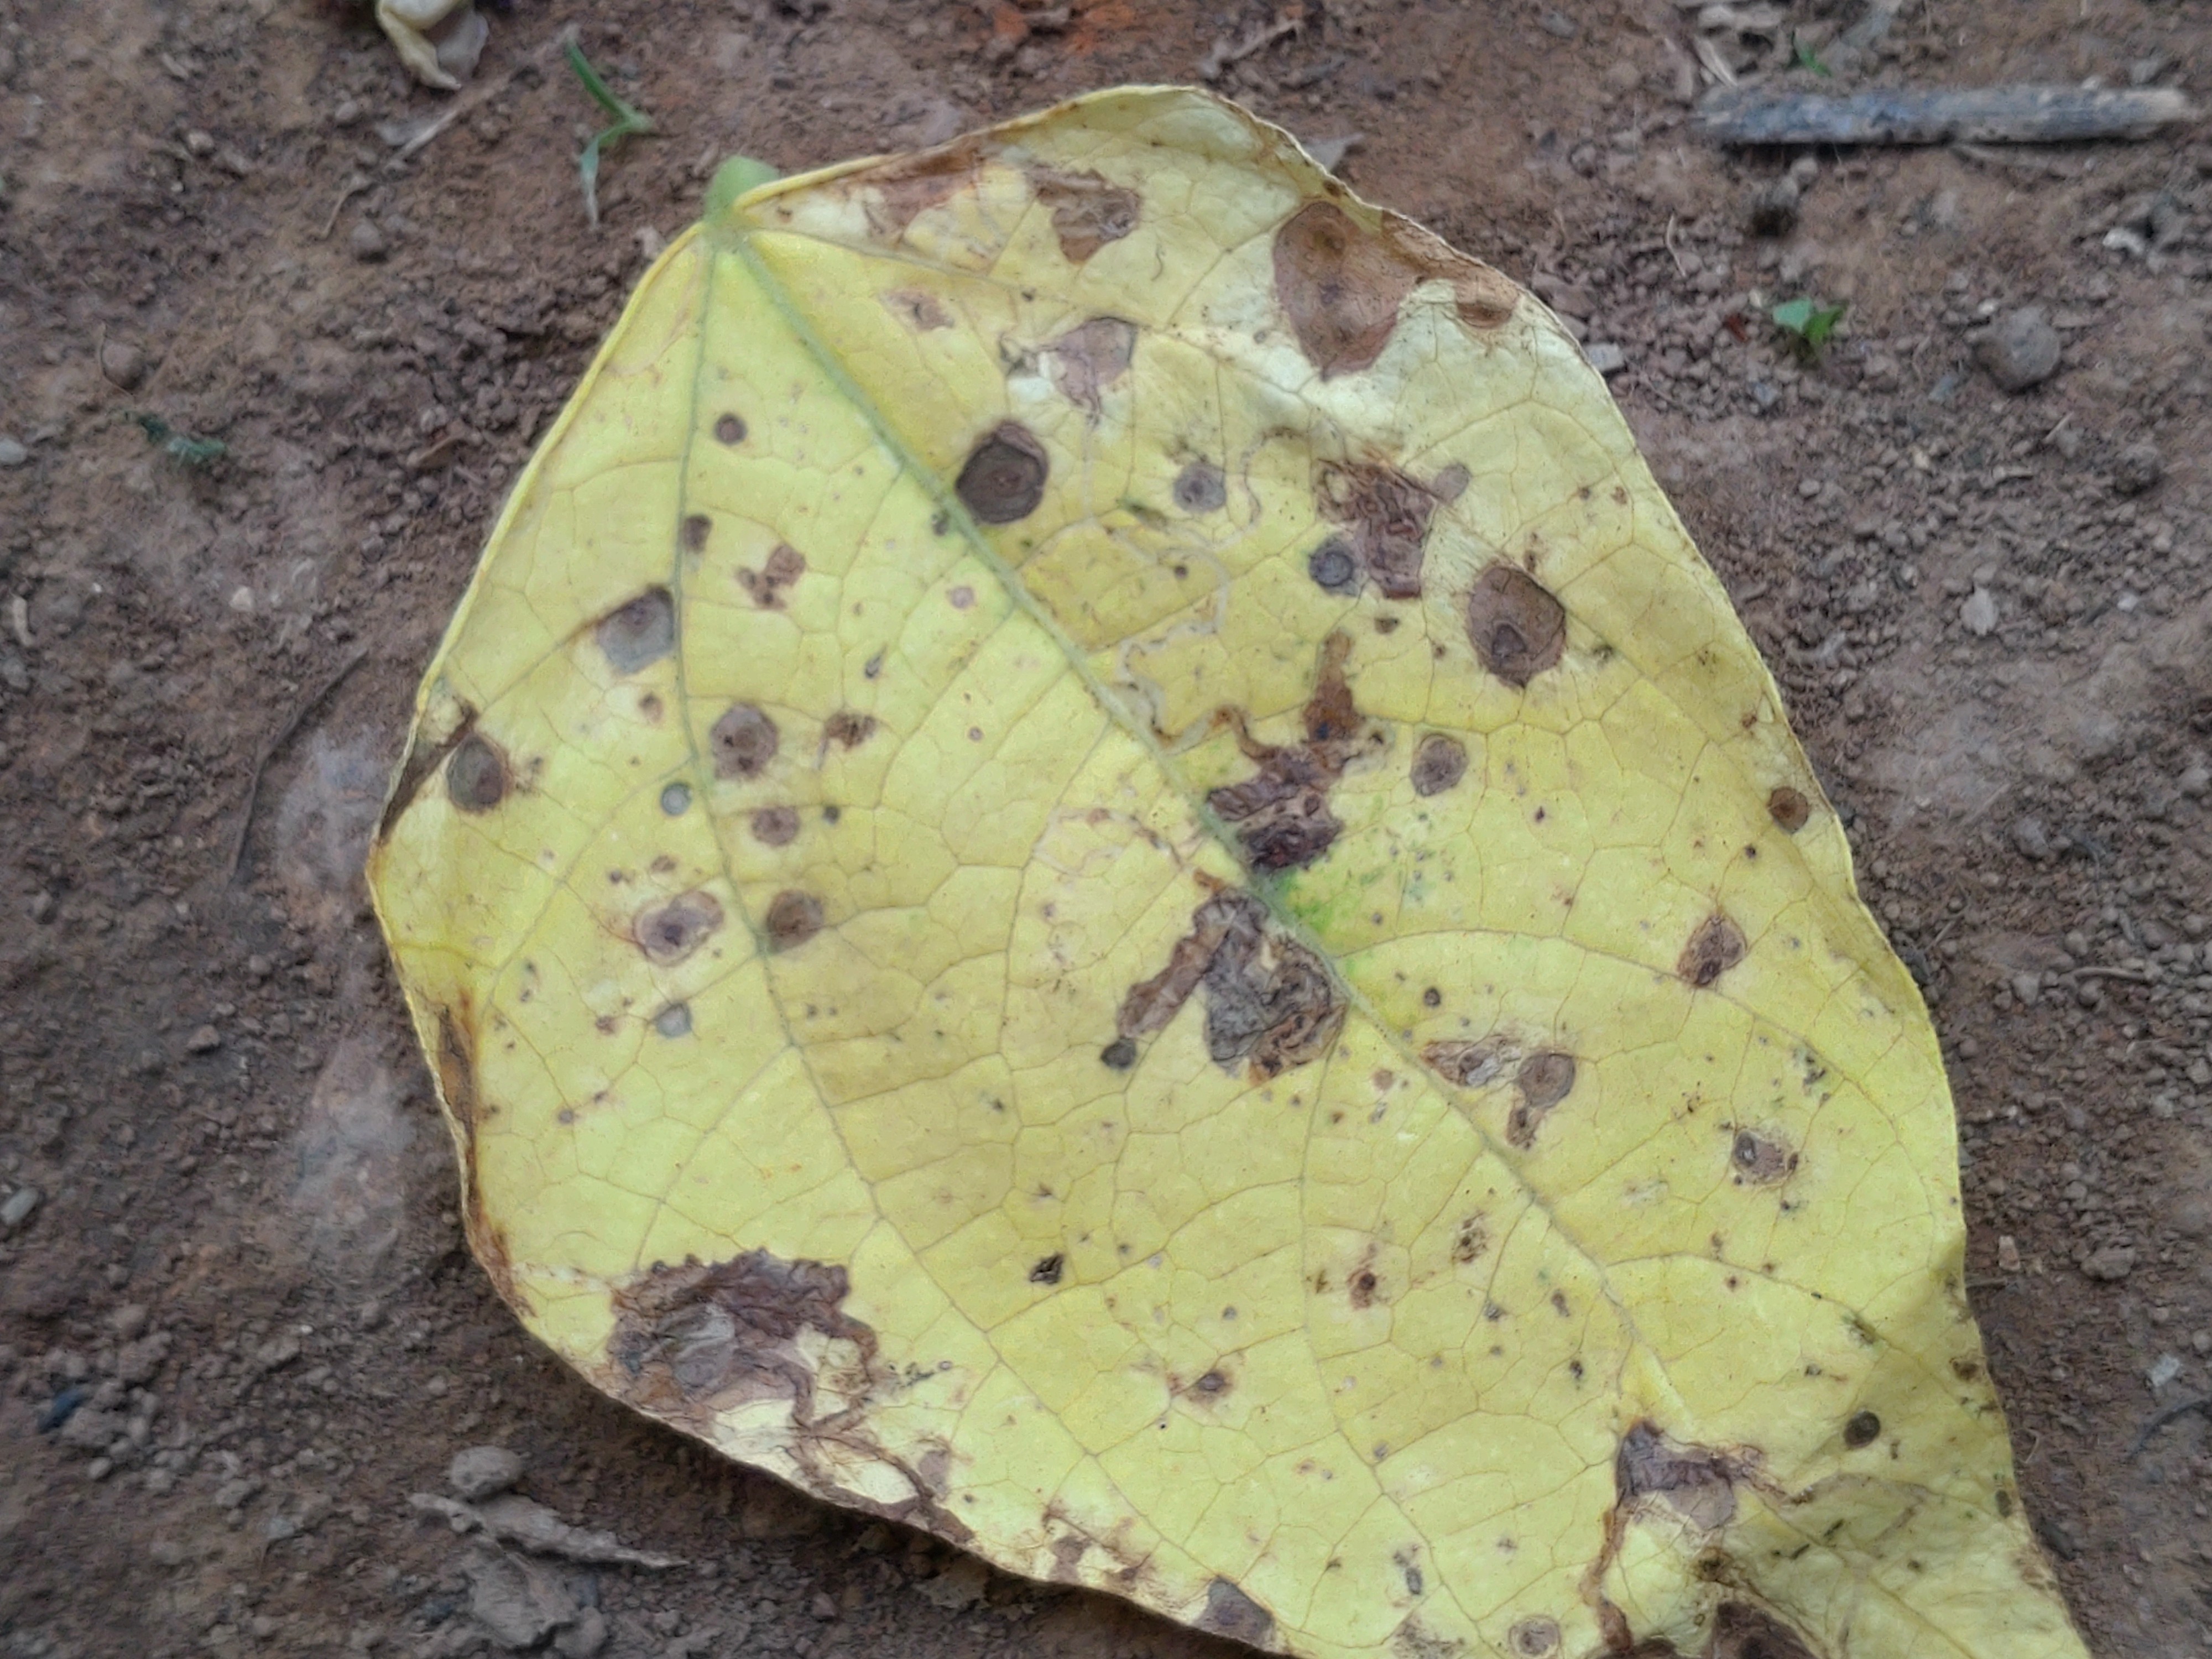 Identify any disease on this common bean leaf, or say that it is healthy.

anthracnose
